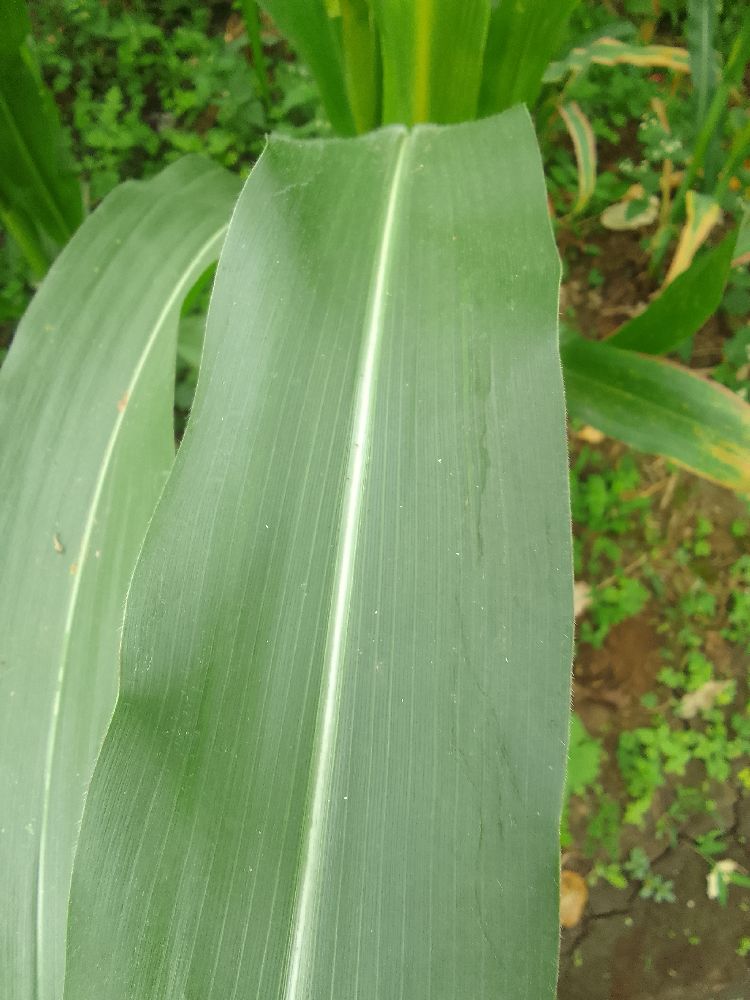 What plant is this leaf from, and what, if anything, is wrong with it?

maize, healthy
